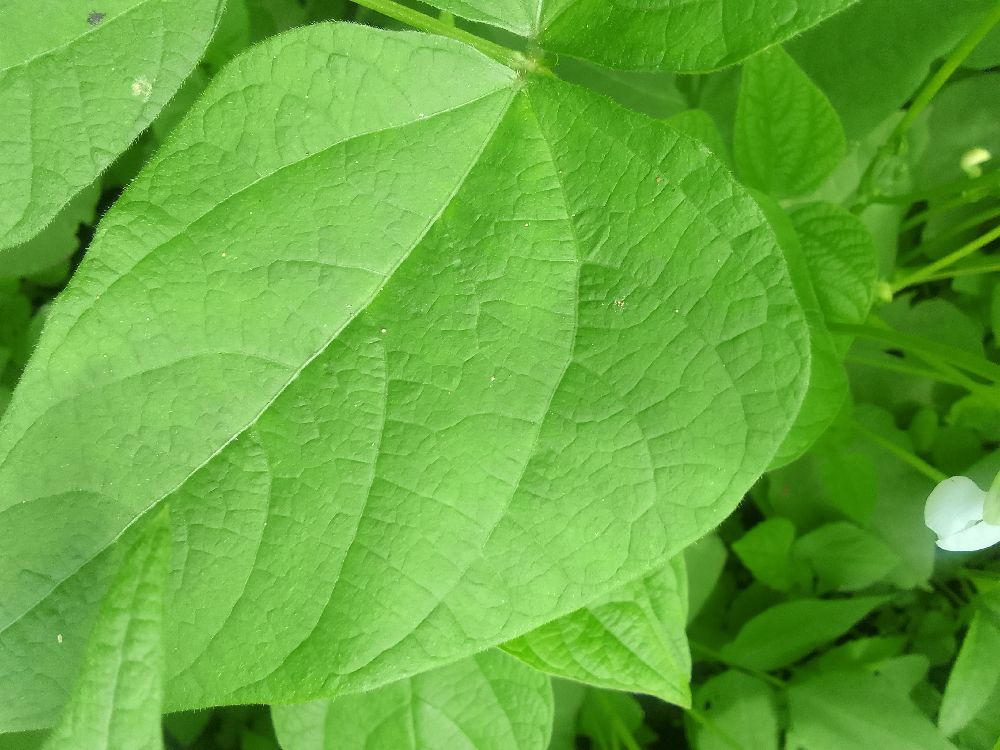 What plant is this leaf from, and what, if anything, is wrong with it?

common bean, healthy
